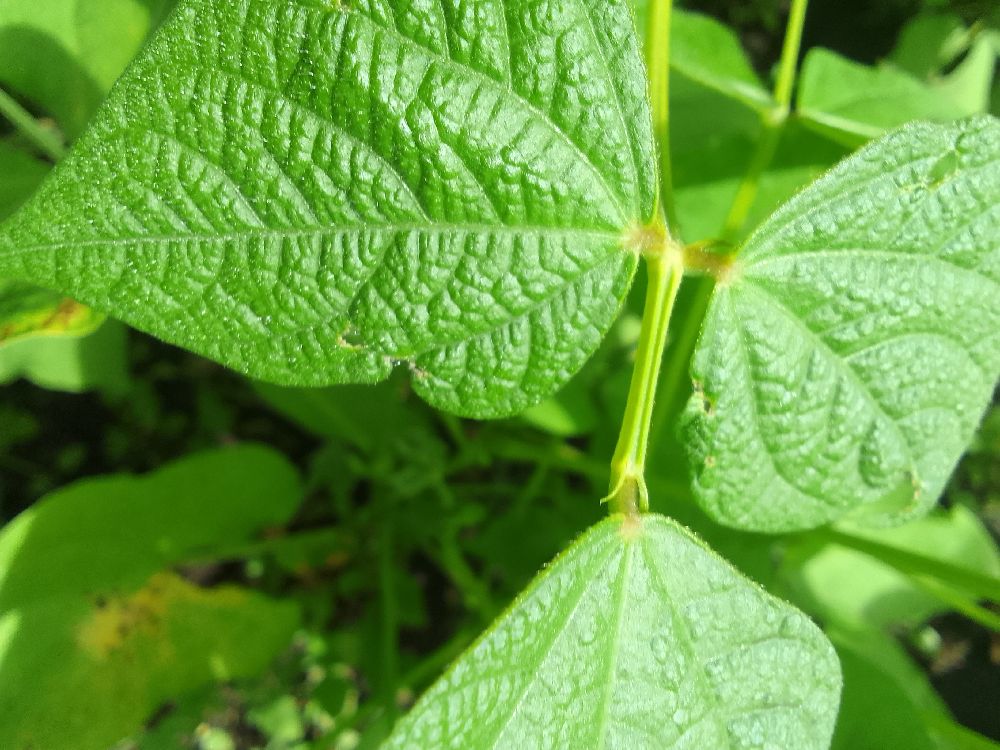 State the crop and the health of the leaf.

common bean, healthy
